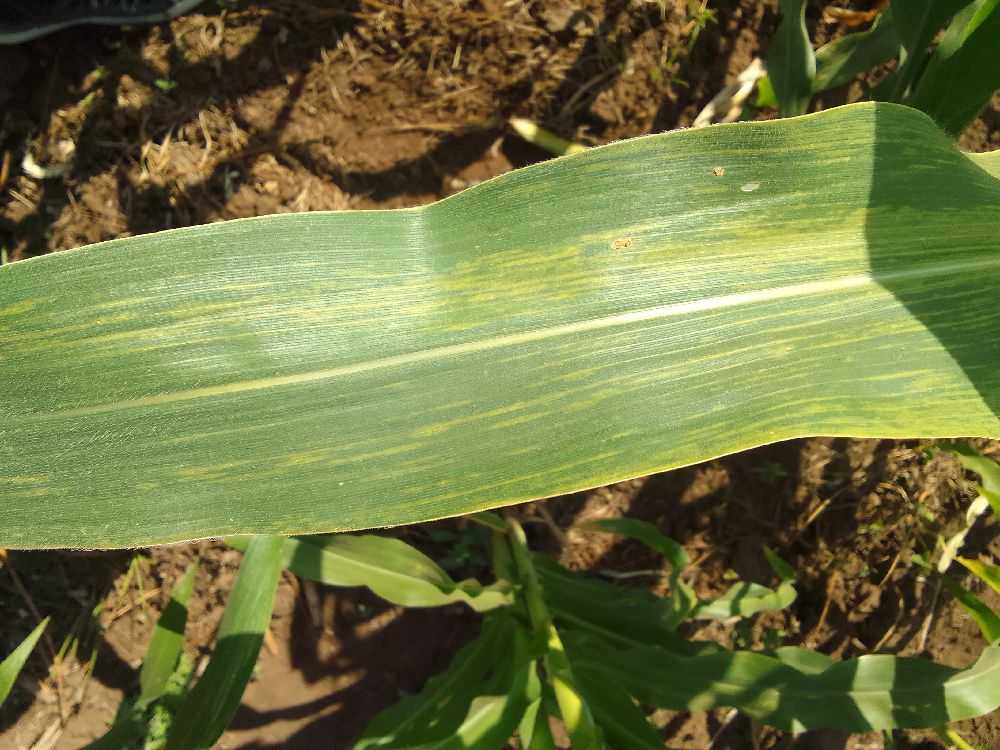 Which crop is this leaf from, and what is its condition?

maize, maize lethal necrosis
